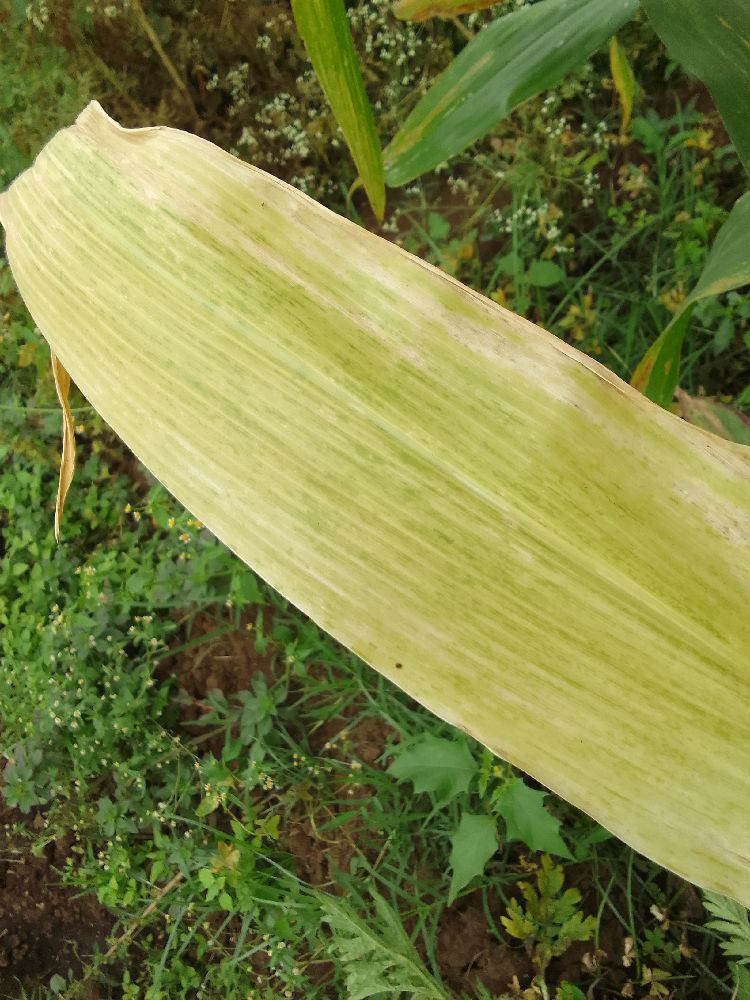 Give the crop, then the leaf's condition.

maize, maize lethal necrosis
